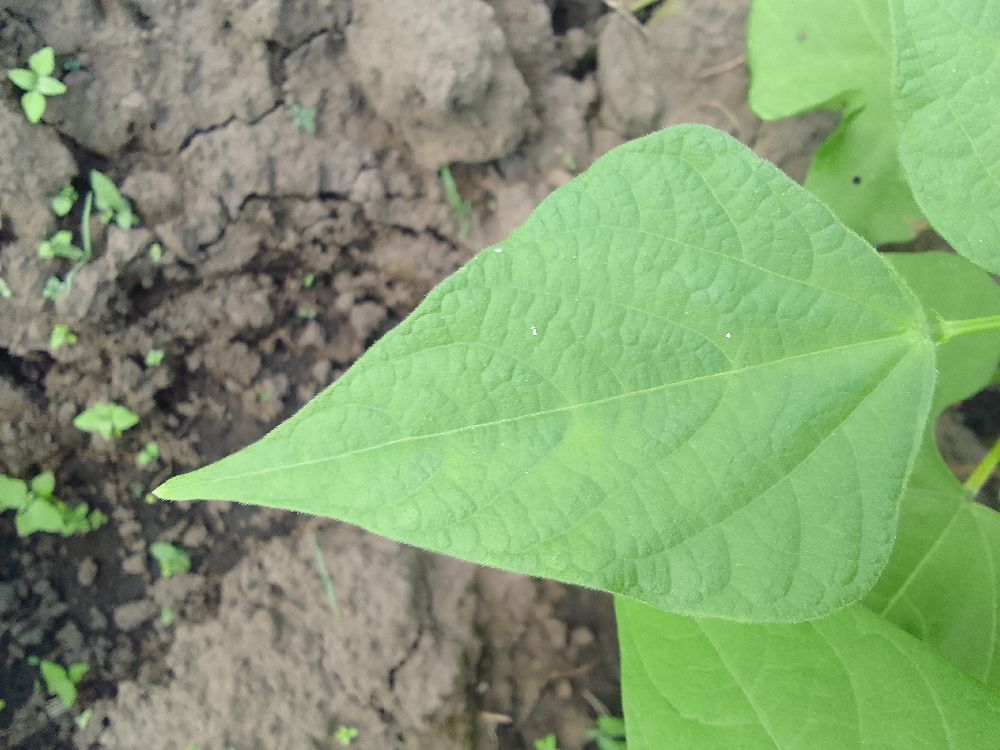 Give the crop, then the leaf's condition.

common bean, healthy
